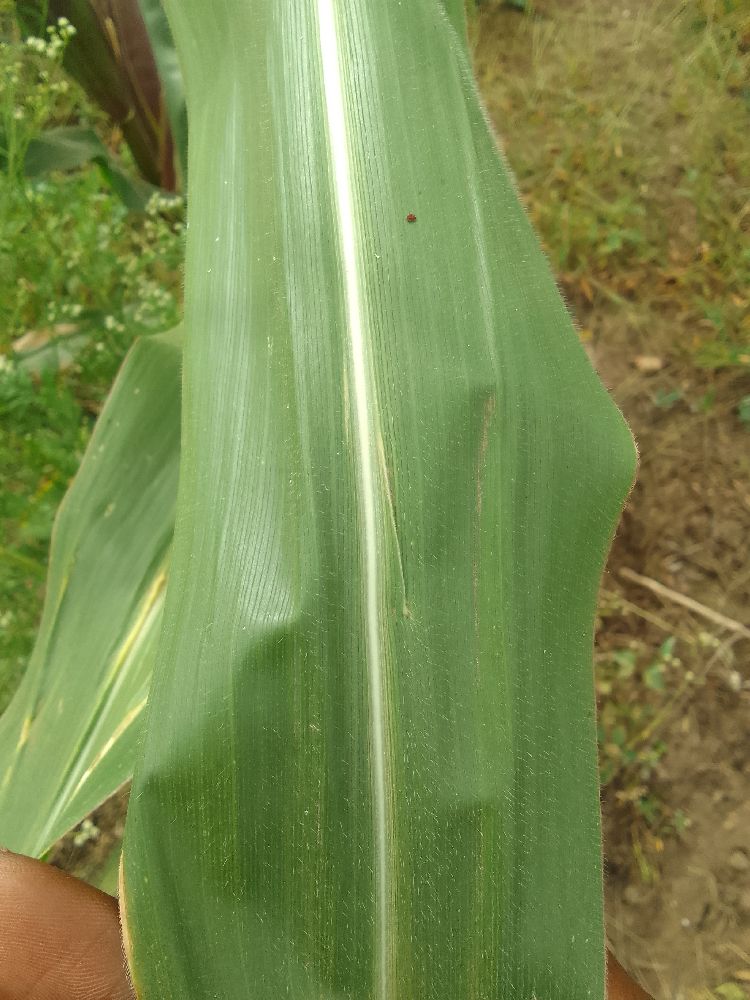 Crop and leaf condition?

maize, healthy
